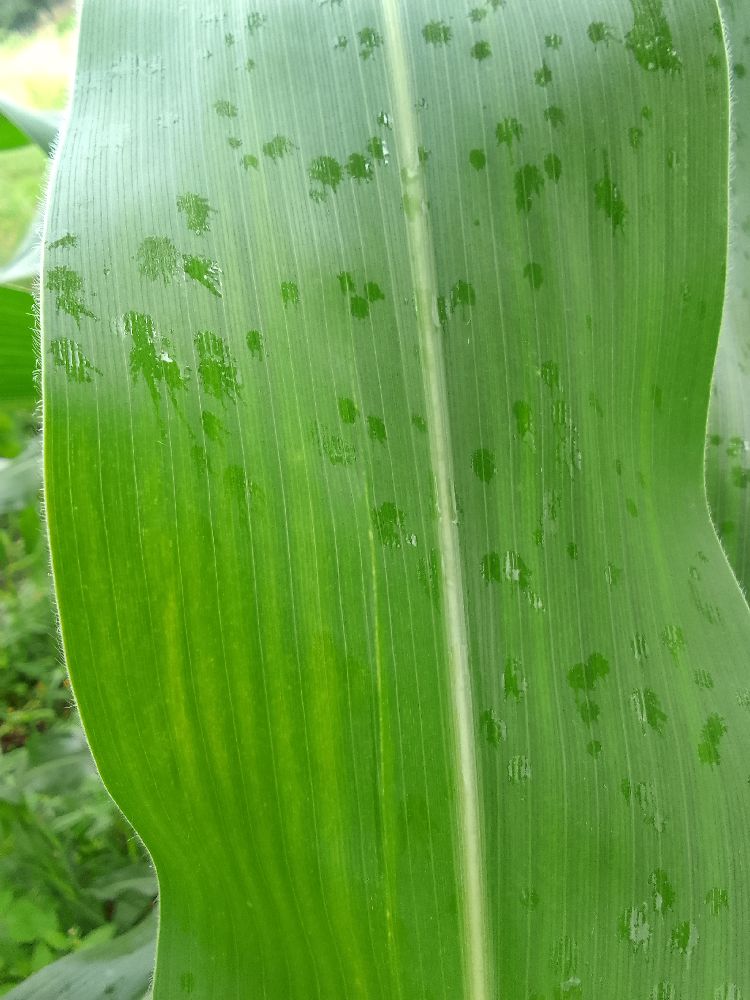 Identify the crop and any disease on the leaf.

maize, healthy
